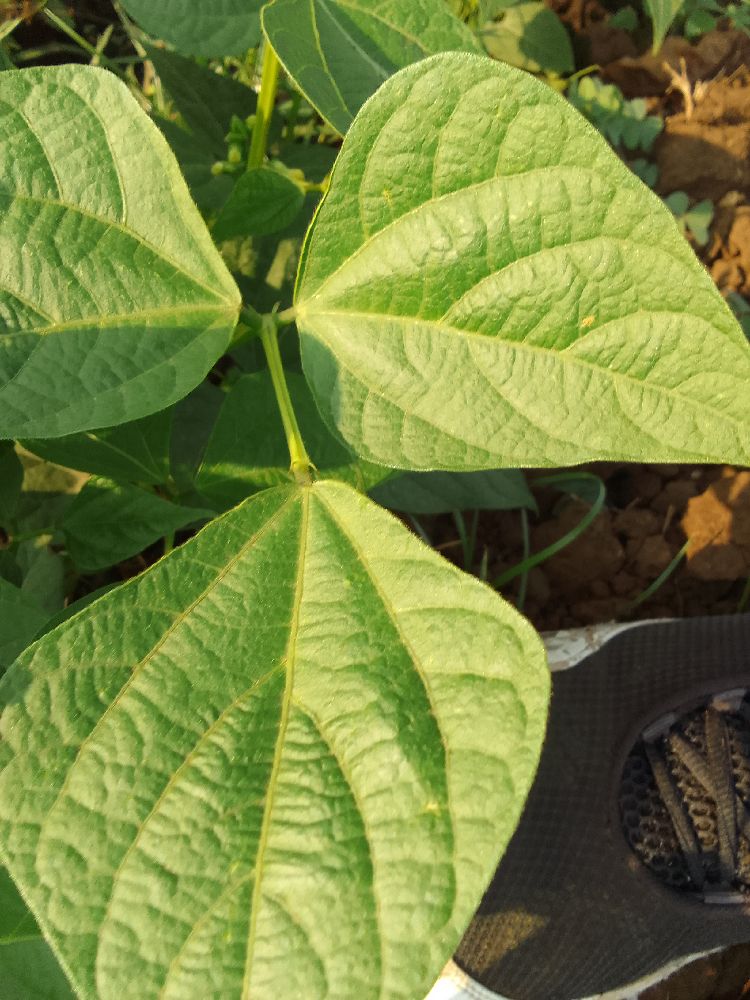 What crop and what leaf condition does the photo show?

common bean, healthy
